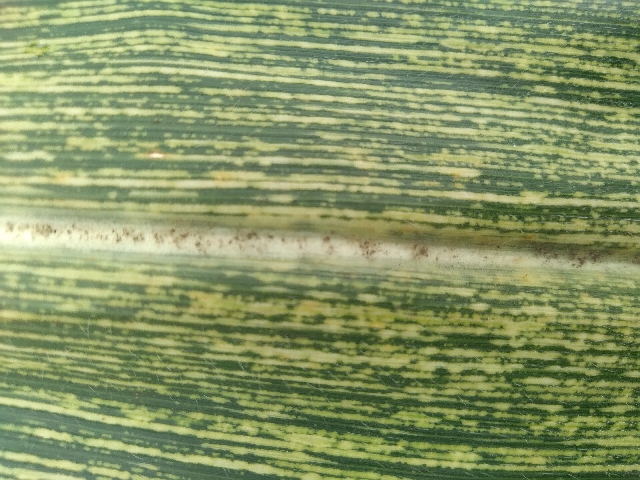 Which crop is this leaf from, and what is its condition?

maize, maize streak virus
